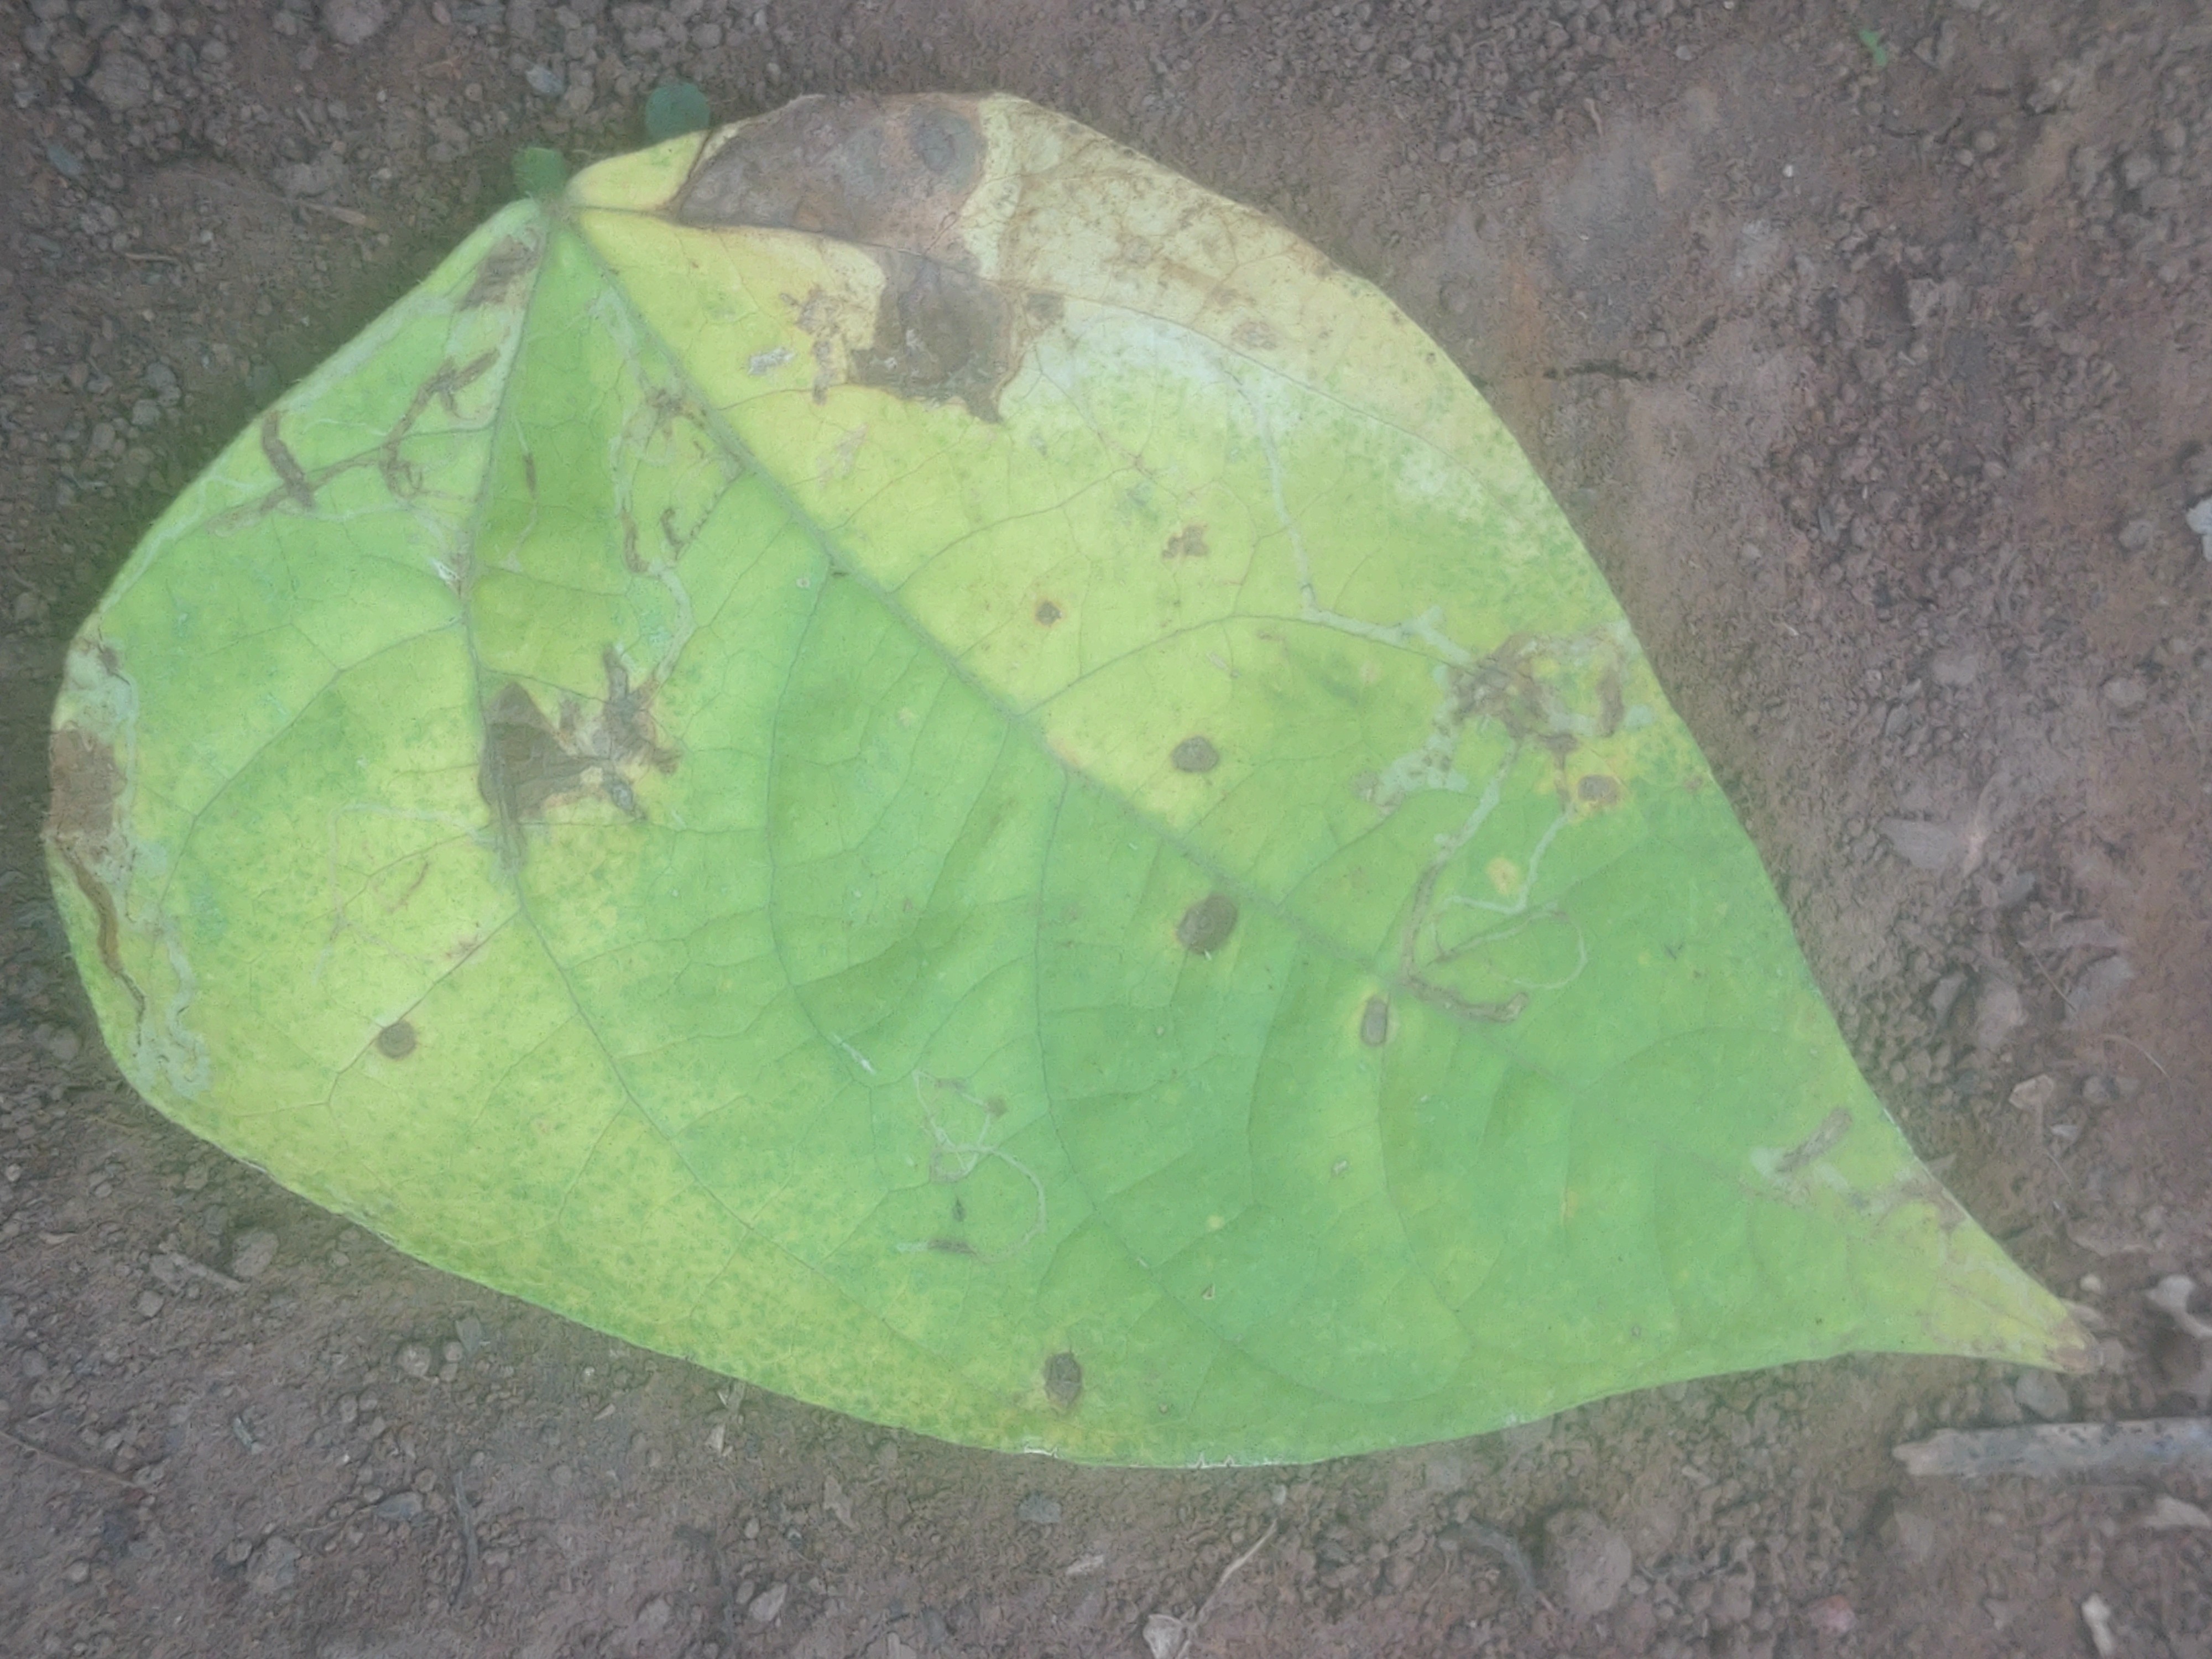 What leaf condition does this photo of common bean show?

anthracnose
